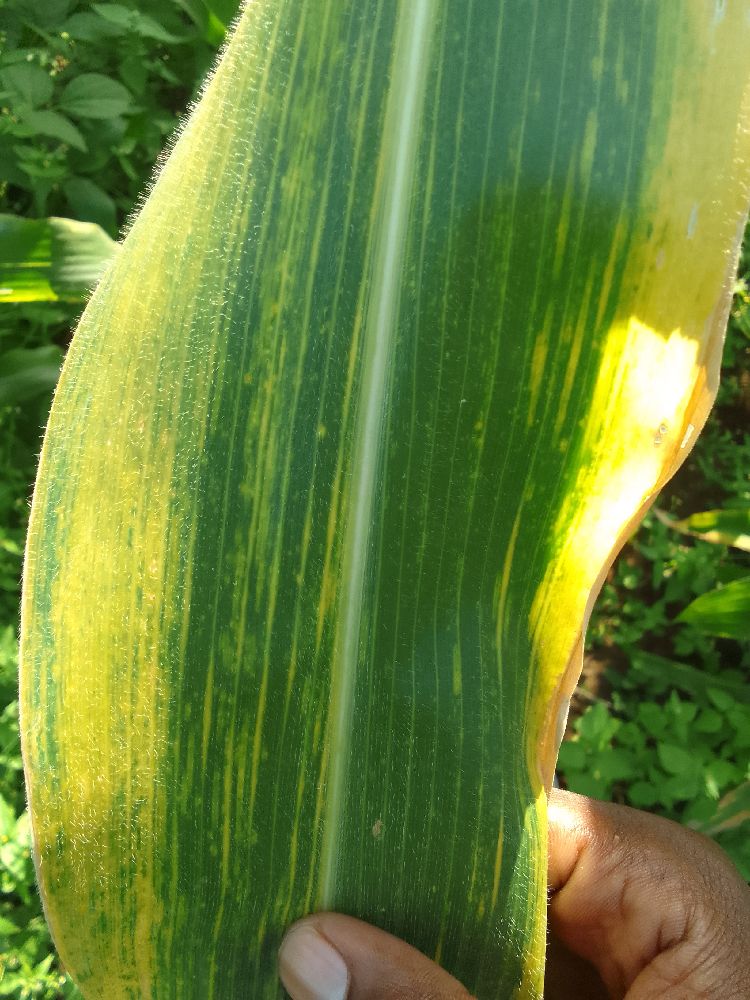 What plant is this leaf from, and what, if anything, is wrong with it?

maize, maize lethal necrosis
